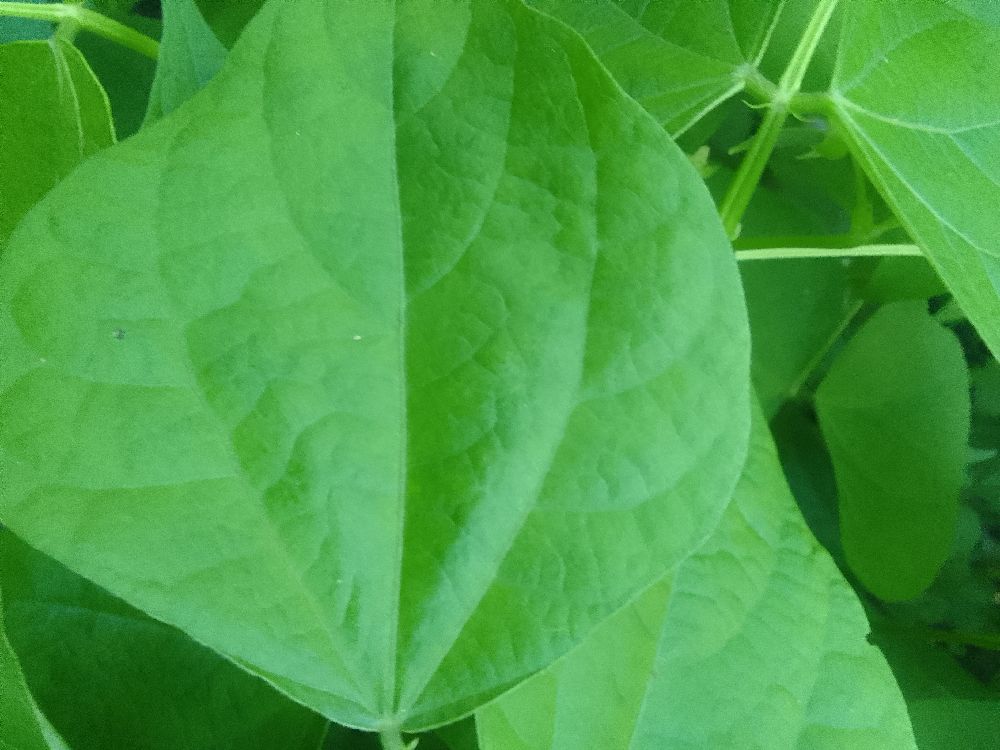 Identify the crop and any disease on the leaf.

common bean, healthy
